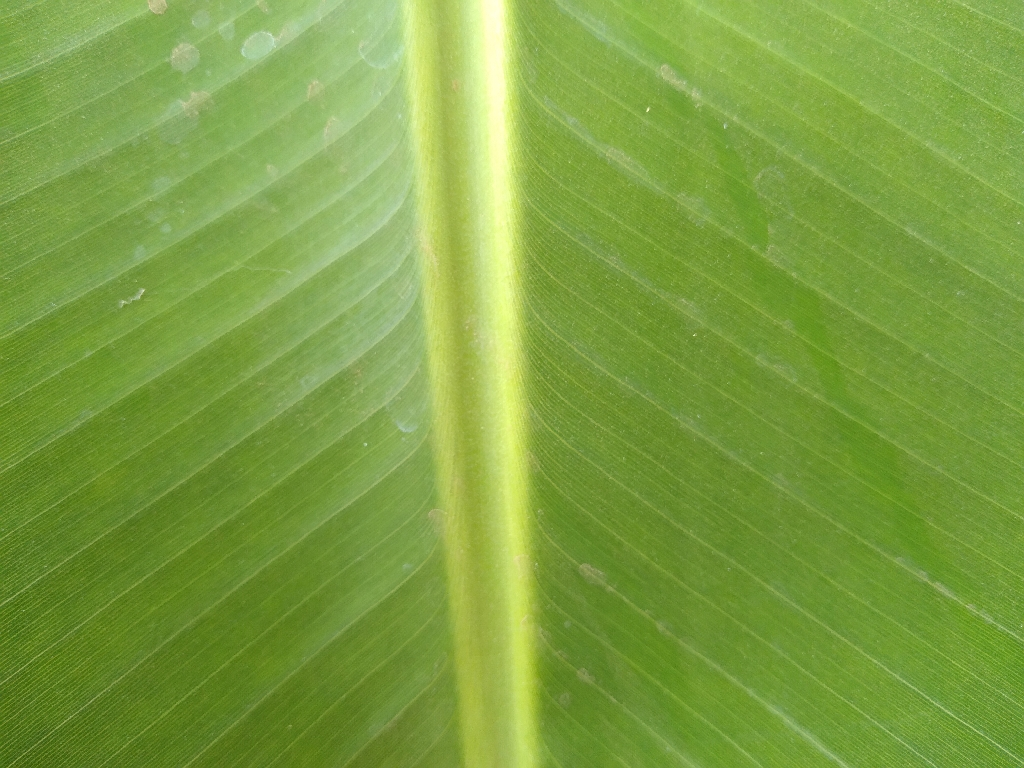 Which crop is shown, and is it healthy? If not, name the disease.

banana, healthy
